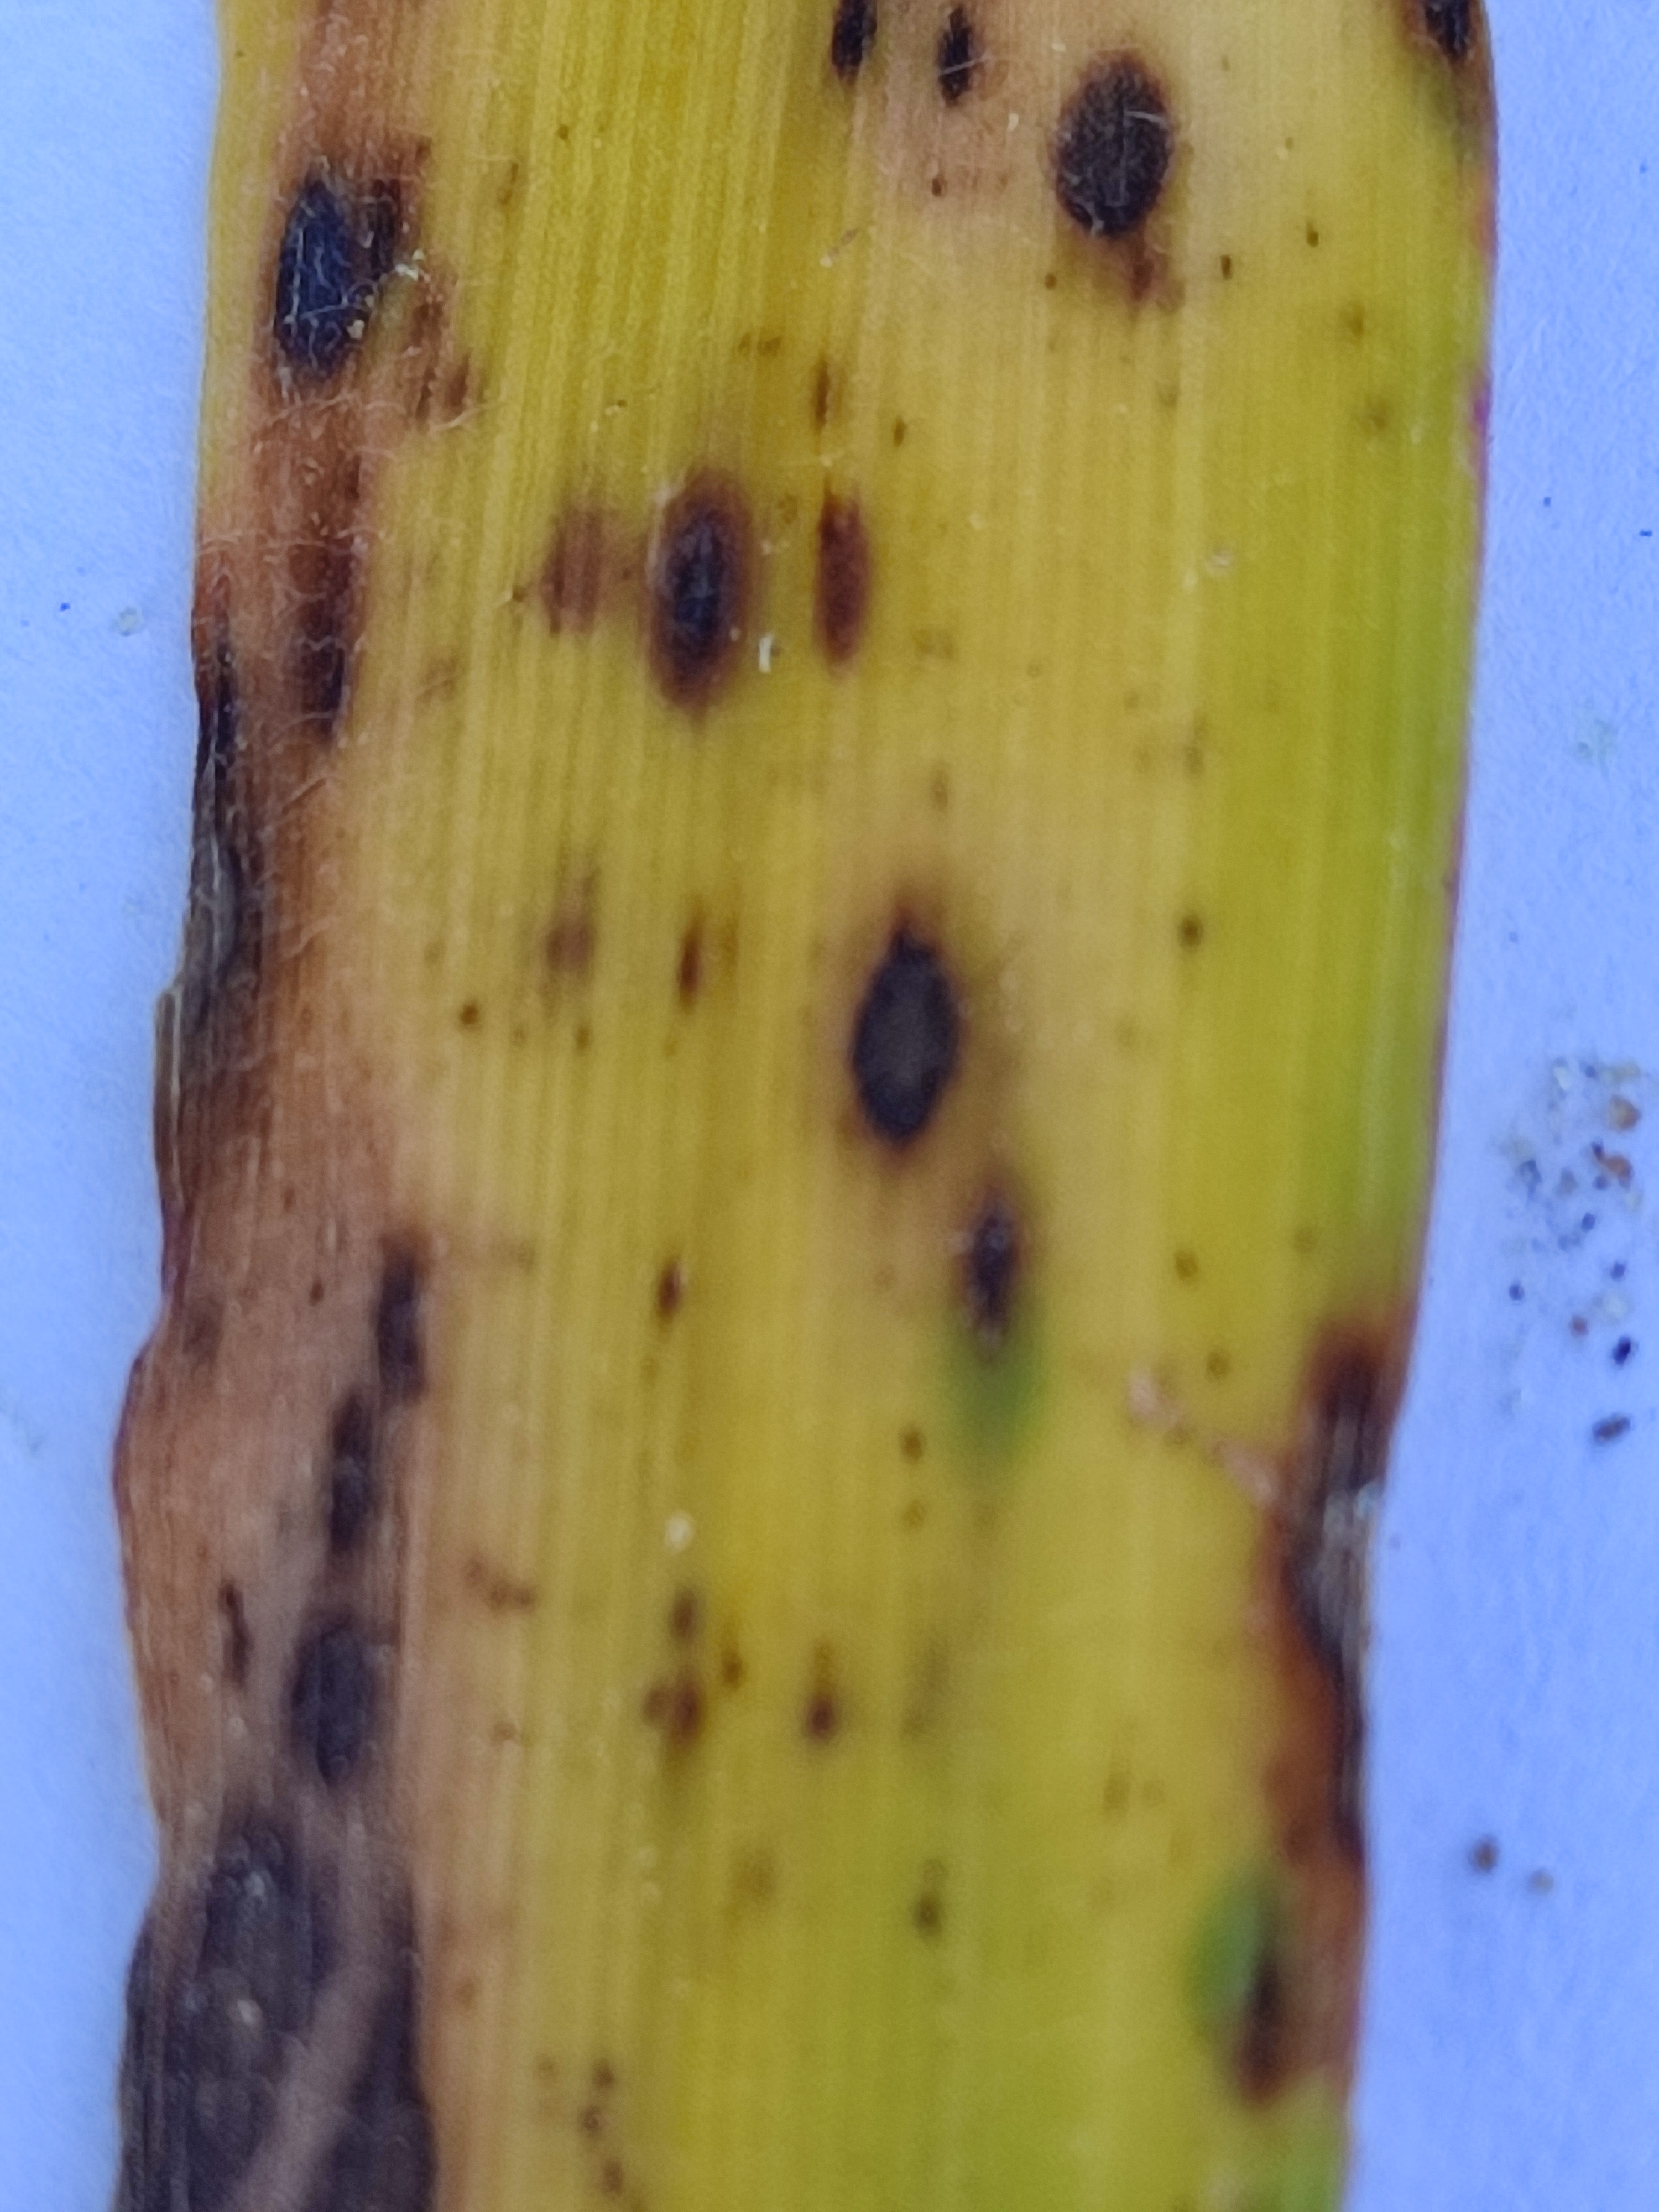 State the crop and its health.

pearl millet, pyricularia sp.
